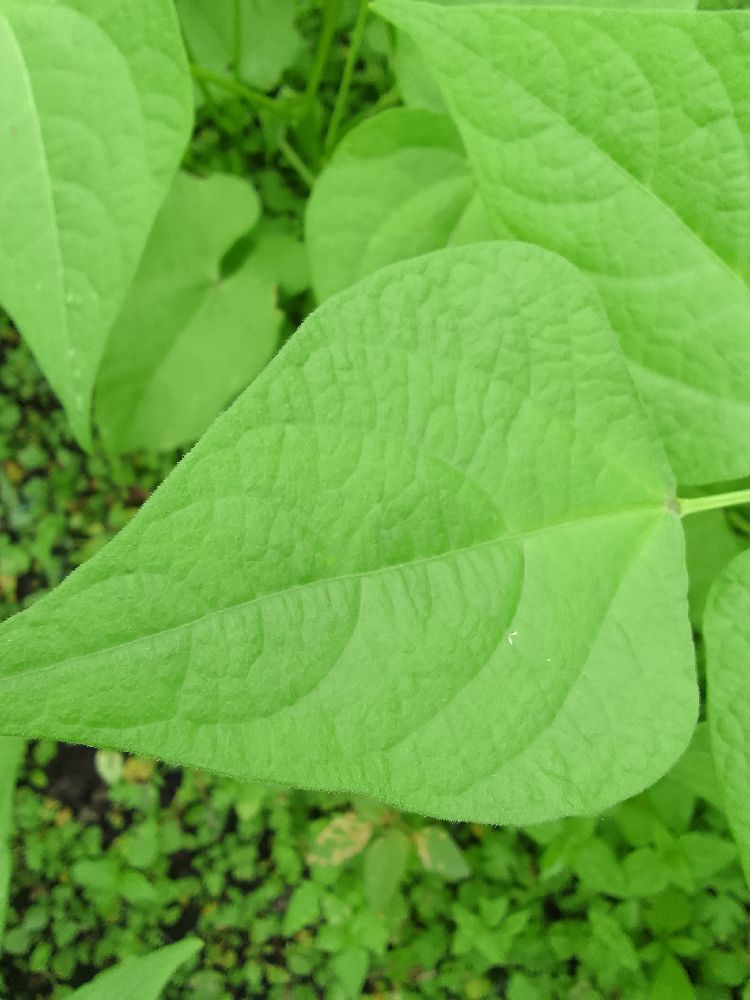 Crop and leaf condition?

common bean, healthy
